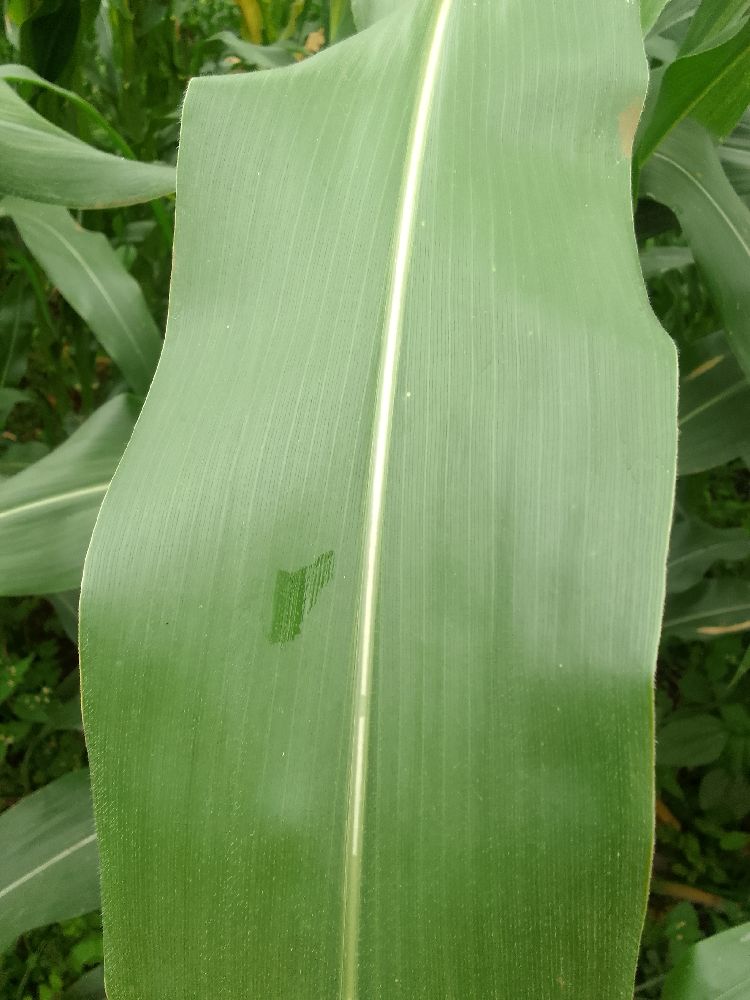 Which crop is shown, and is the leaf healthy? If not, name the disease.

maize, healthy
